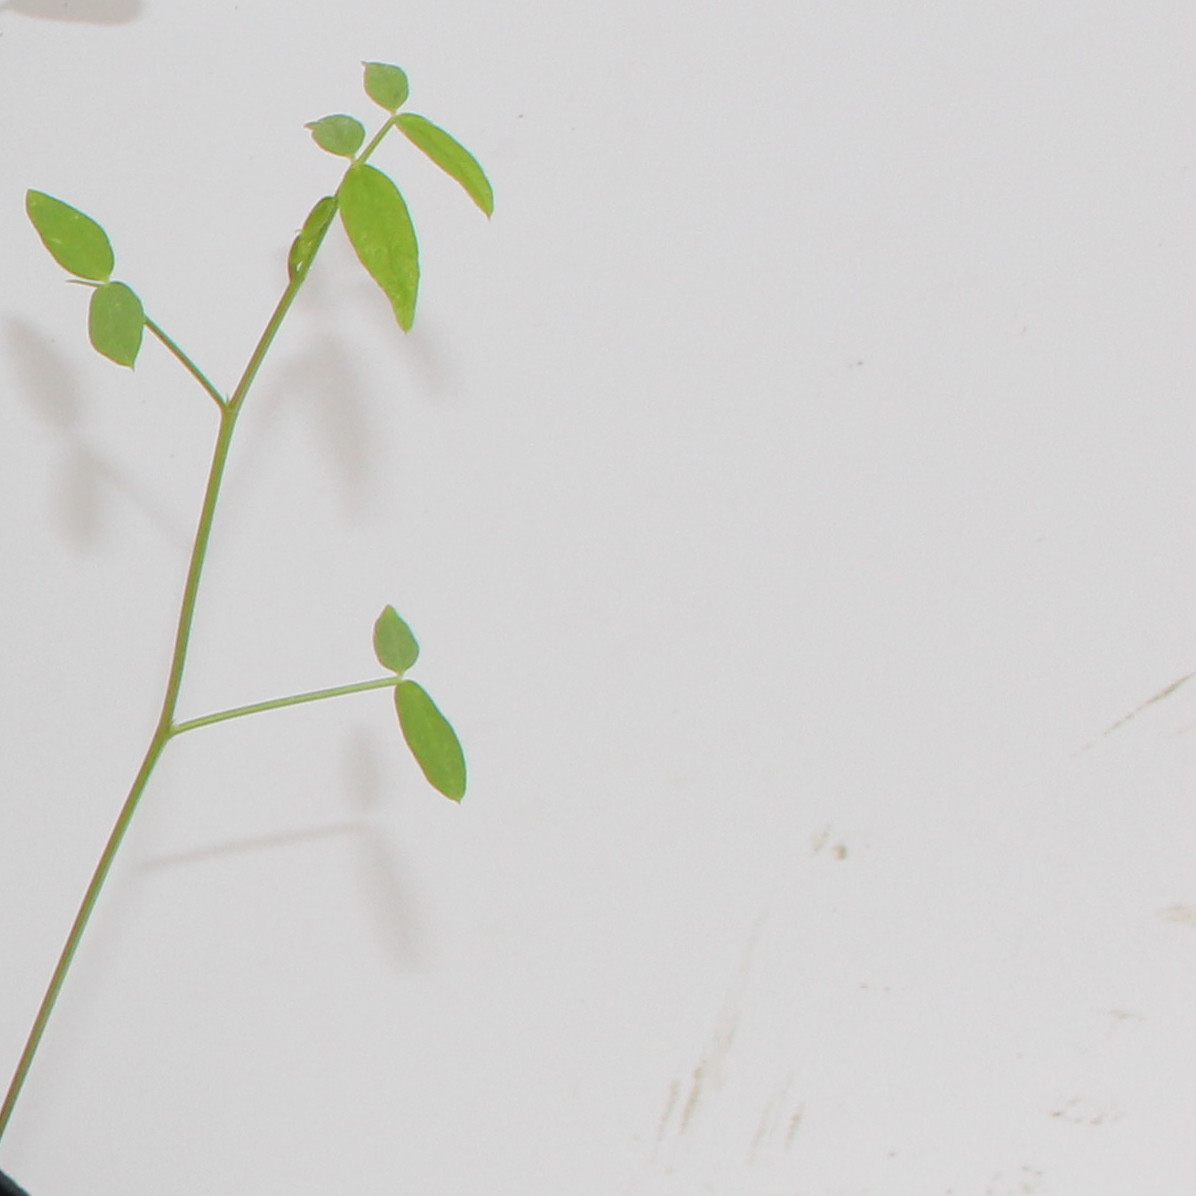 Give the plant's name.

Vicia sativa
